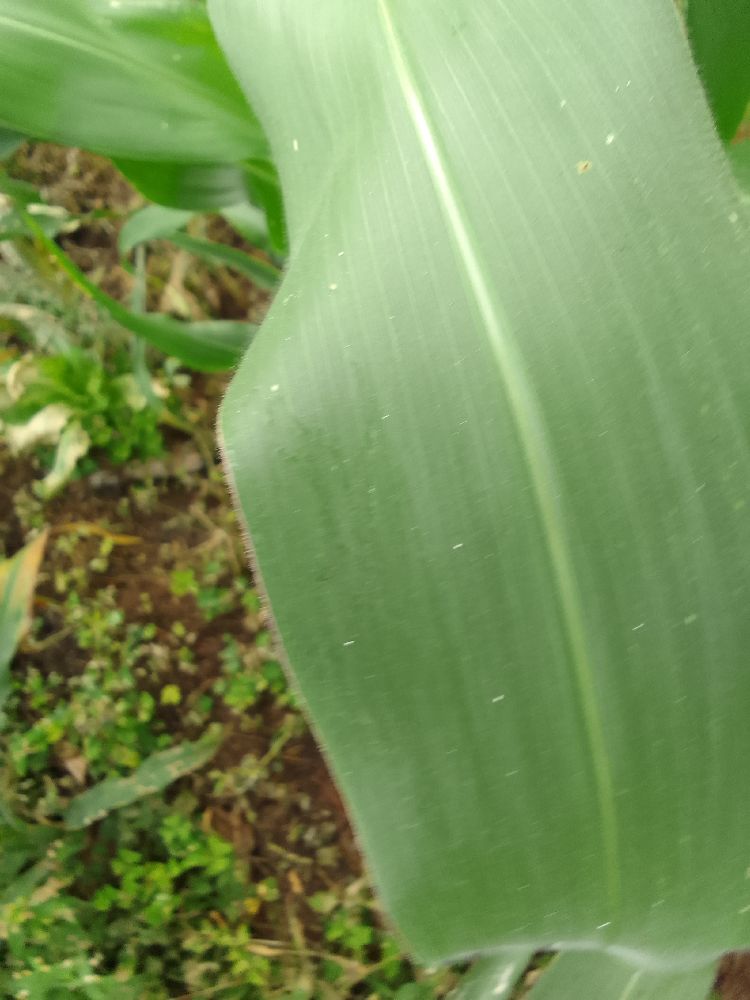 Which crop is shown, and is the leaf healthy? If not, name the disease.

maize, healthy
